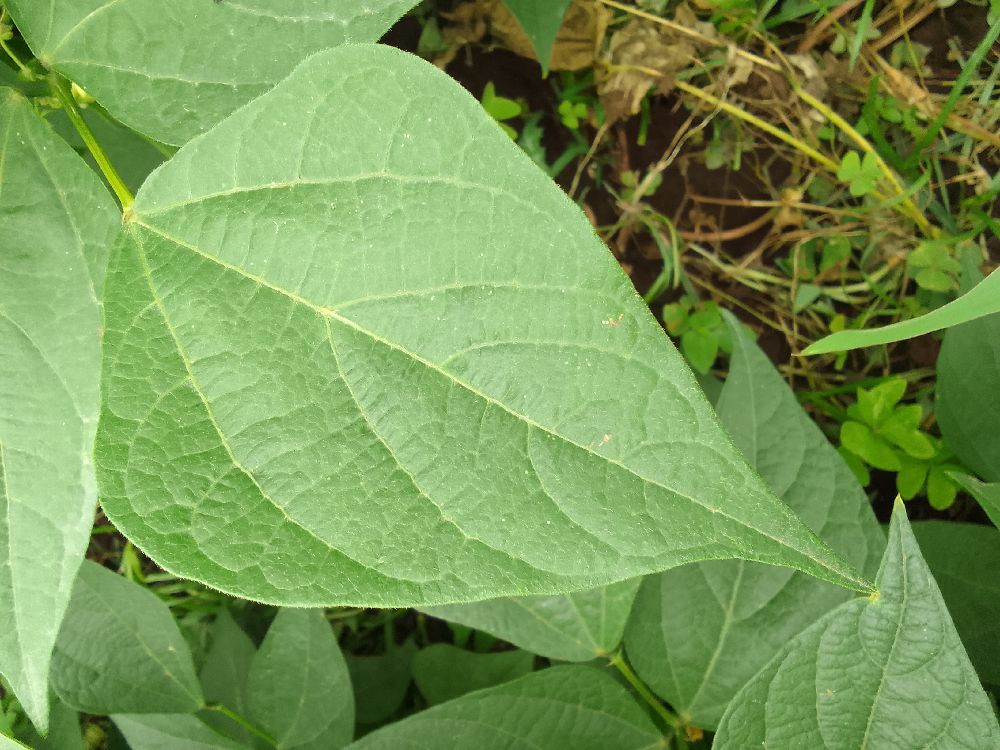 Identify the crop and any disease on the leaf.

common bean, healthy
